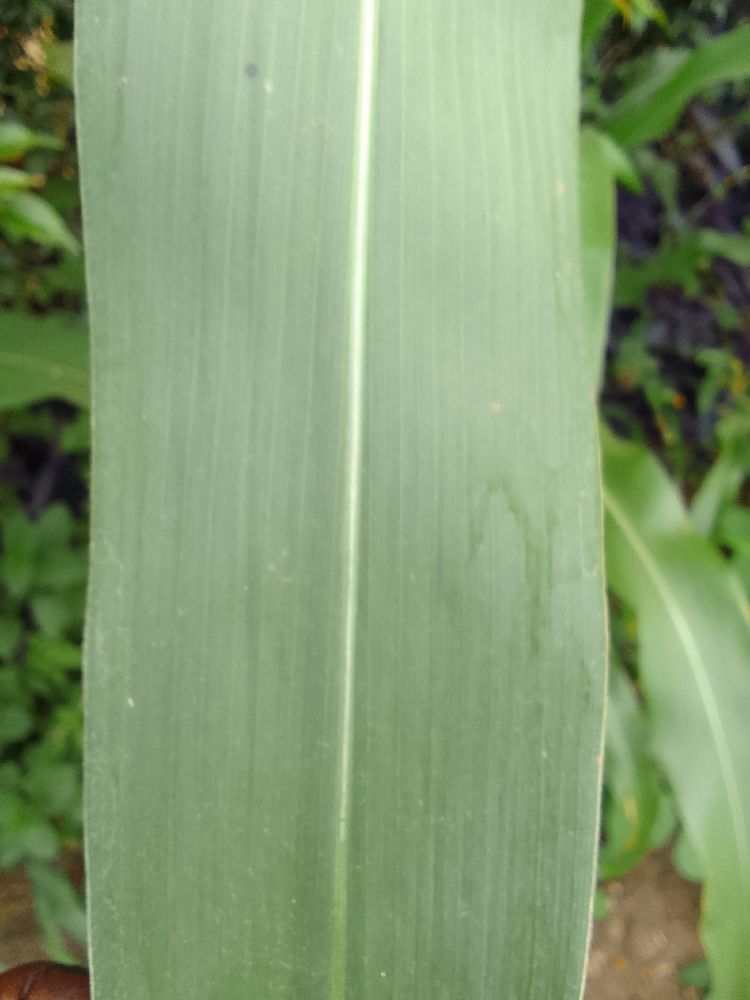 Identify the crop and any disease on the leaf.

maize, healthy
